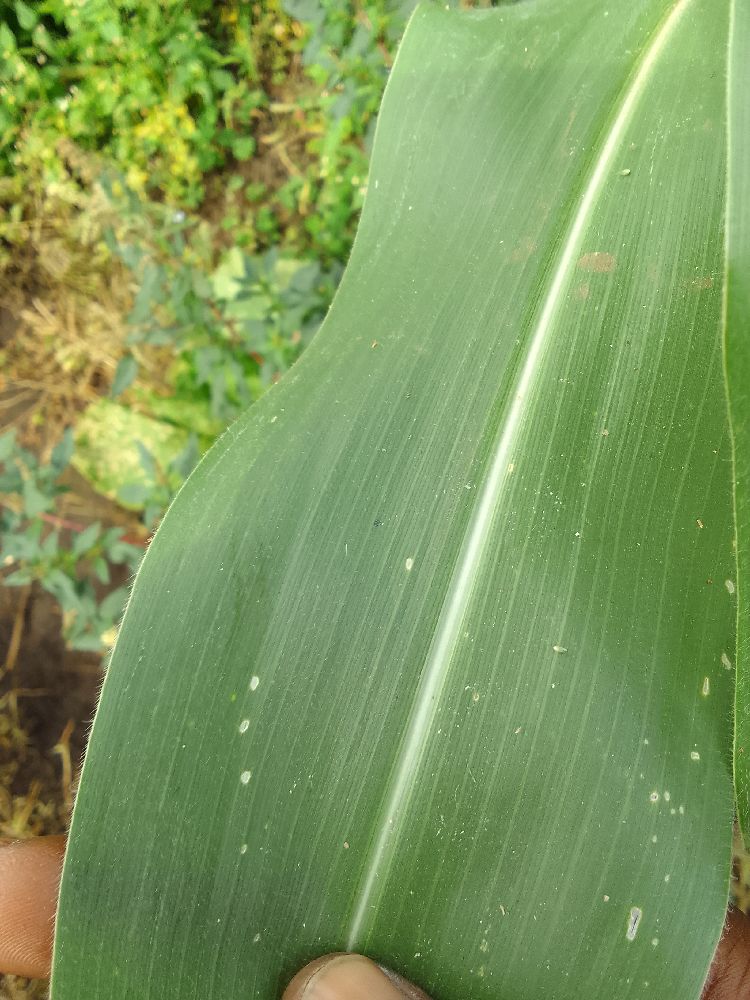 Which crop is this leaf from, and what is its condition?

maize, healthy
